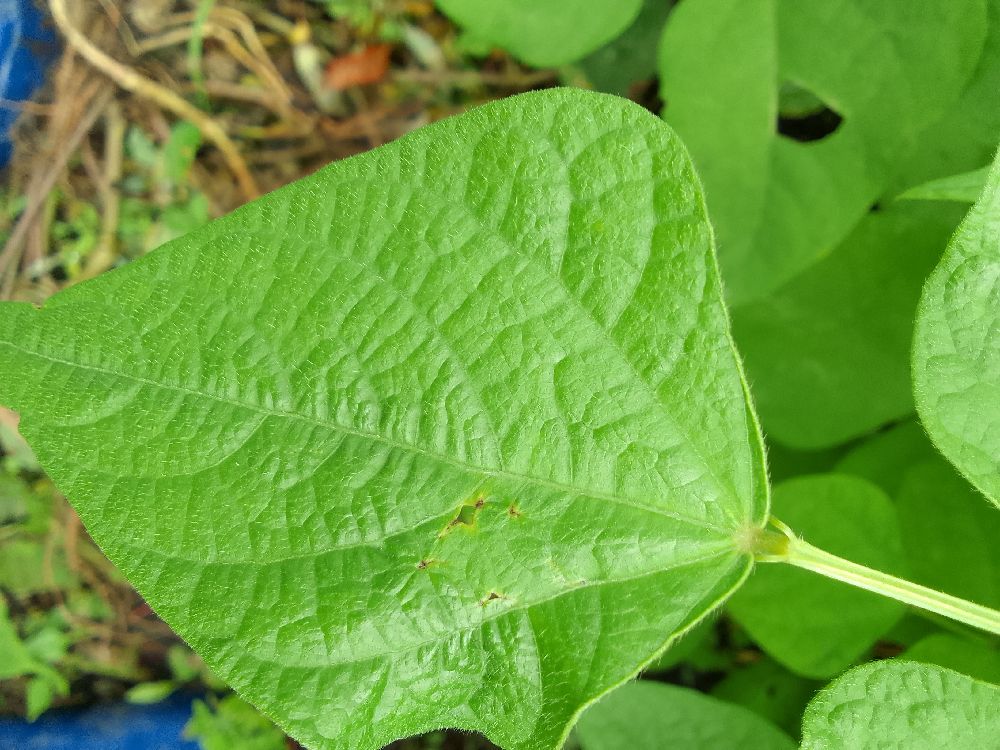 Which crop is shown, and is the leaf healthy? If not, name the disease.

common bean, healthy
